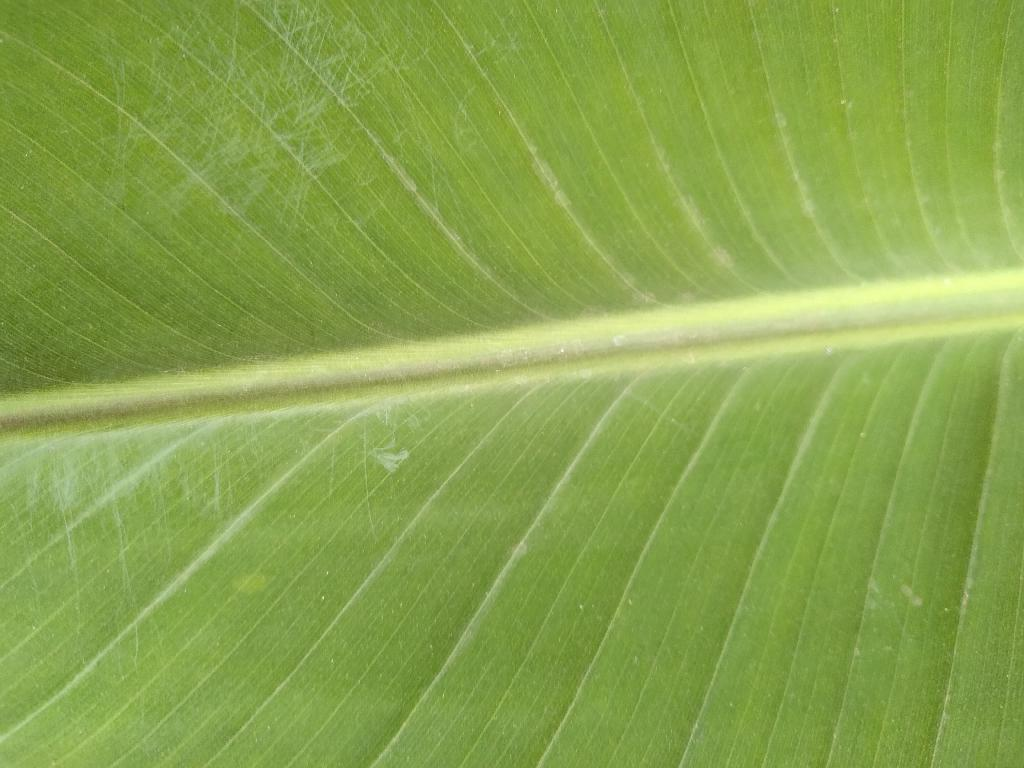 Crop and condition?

banana, healthy
